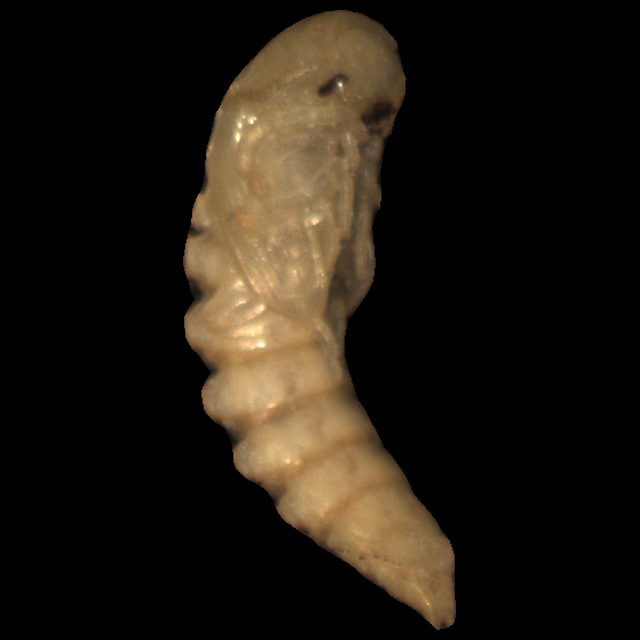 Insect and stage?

mealworm pupa
